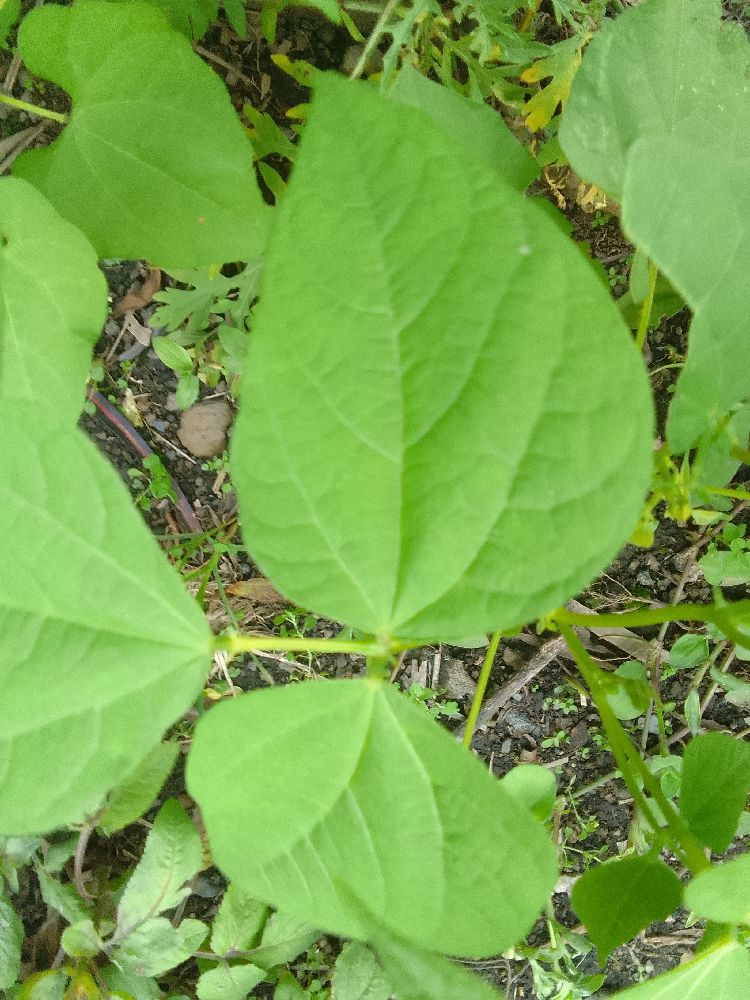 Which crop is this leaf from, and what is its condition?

common bean, healthy
